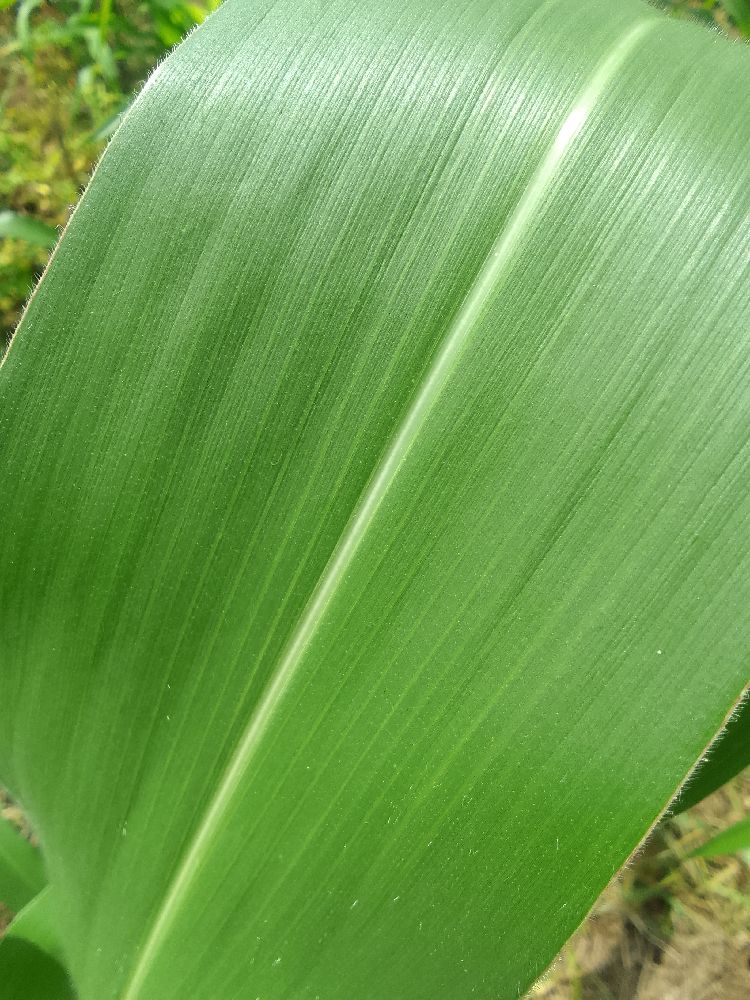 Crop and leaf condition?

maize, healthy
